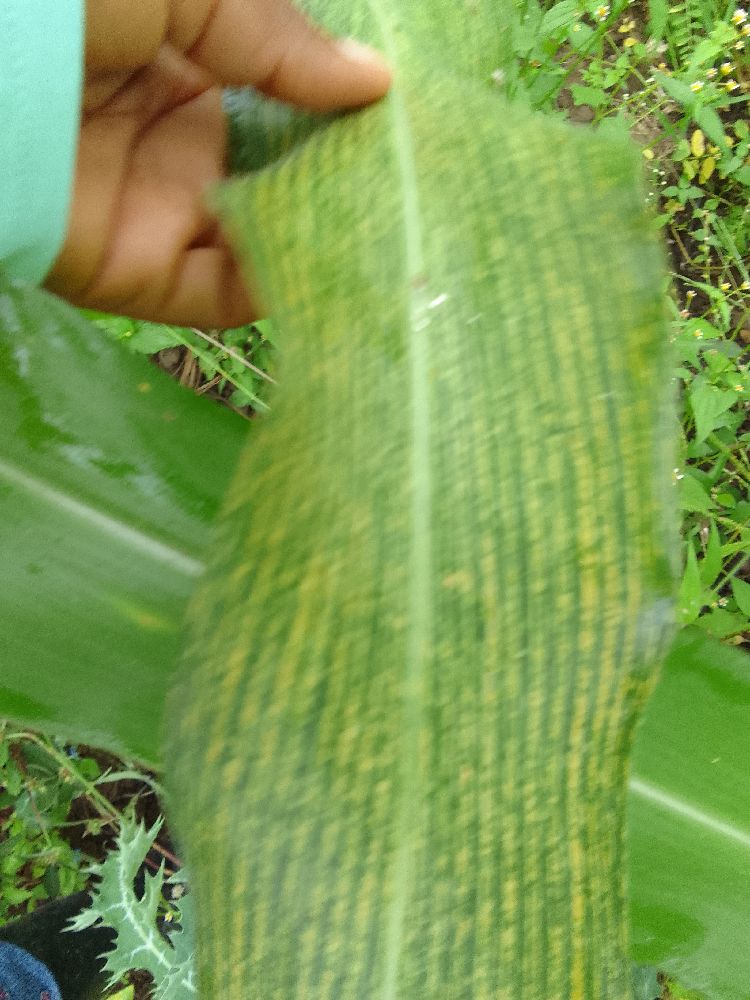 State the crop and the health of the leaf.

maize, maize streak virus
